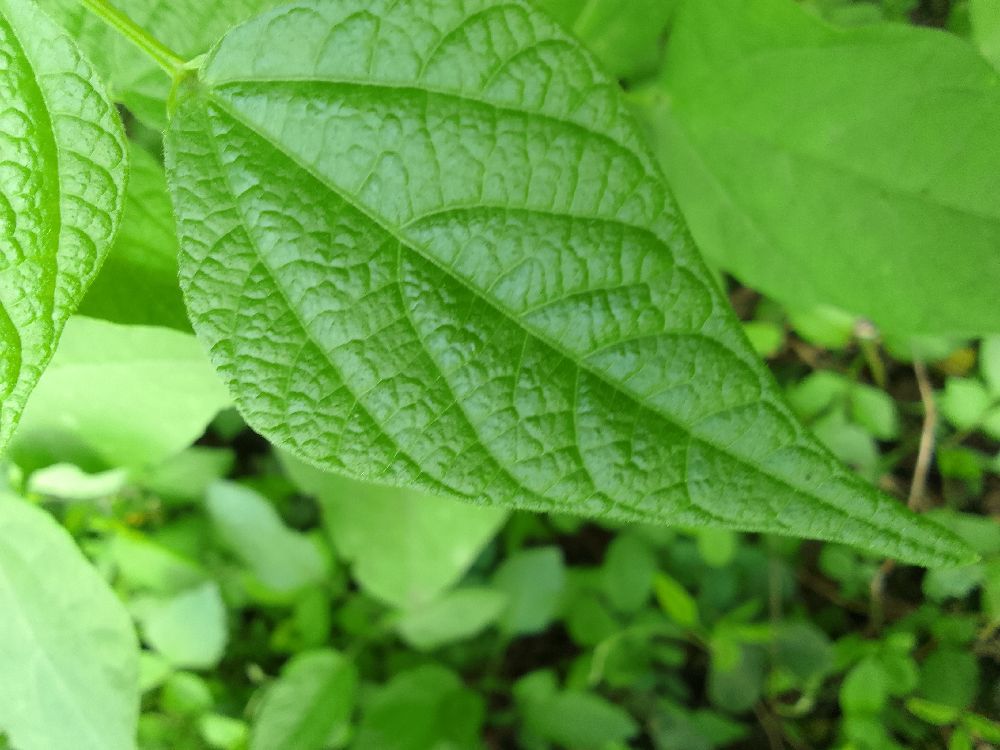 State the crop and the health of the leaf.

common bean, healthy
